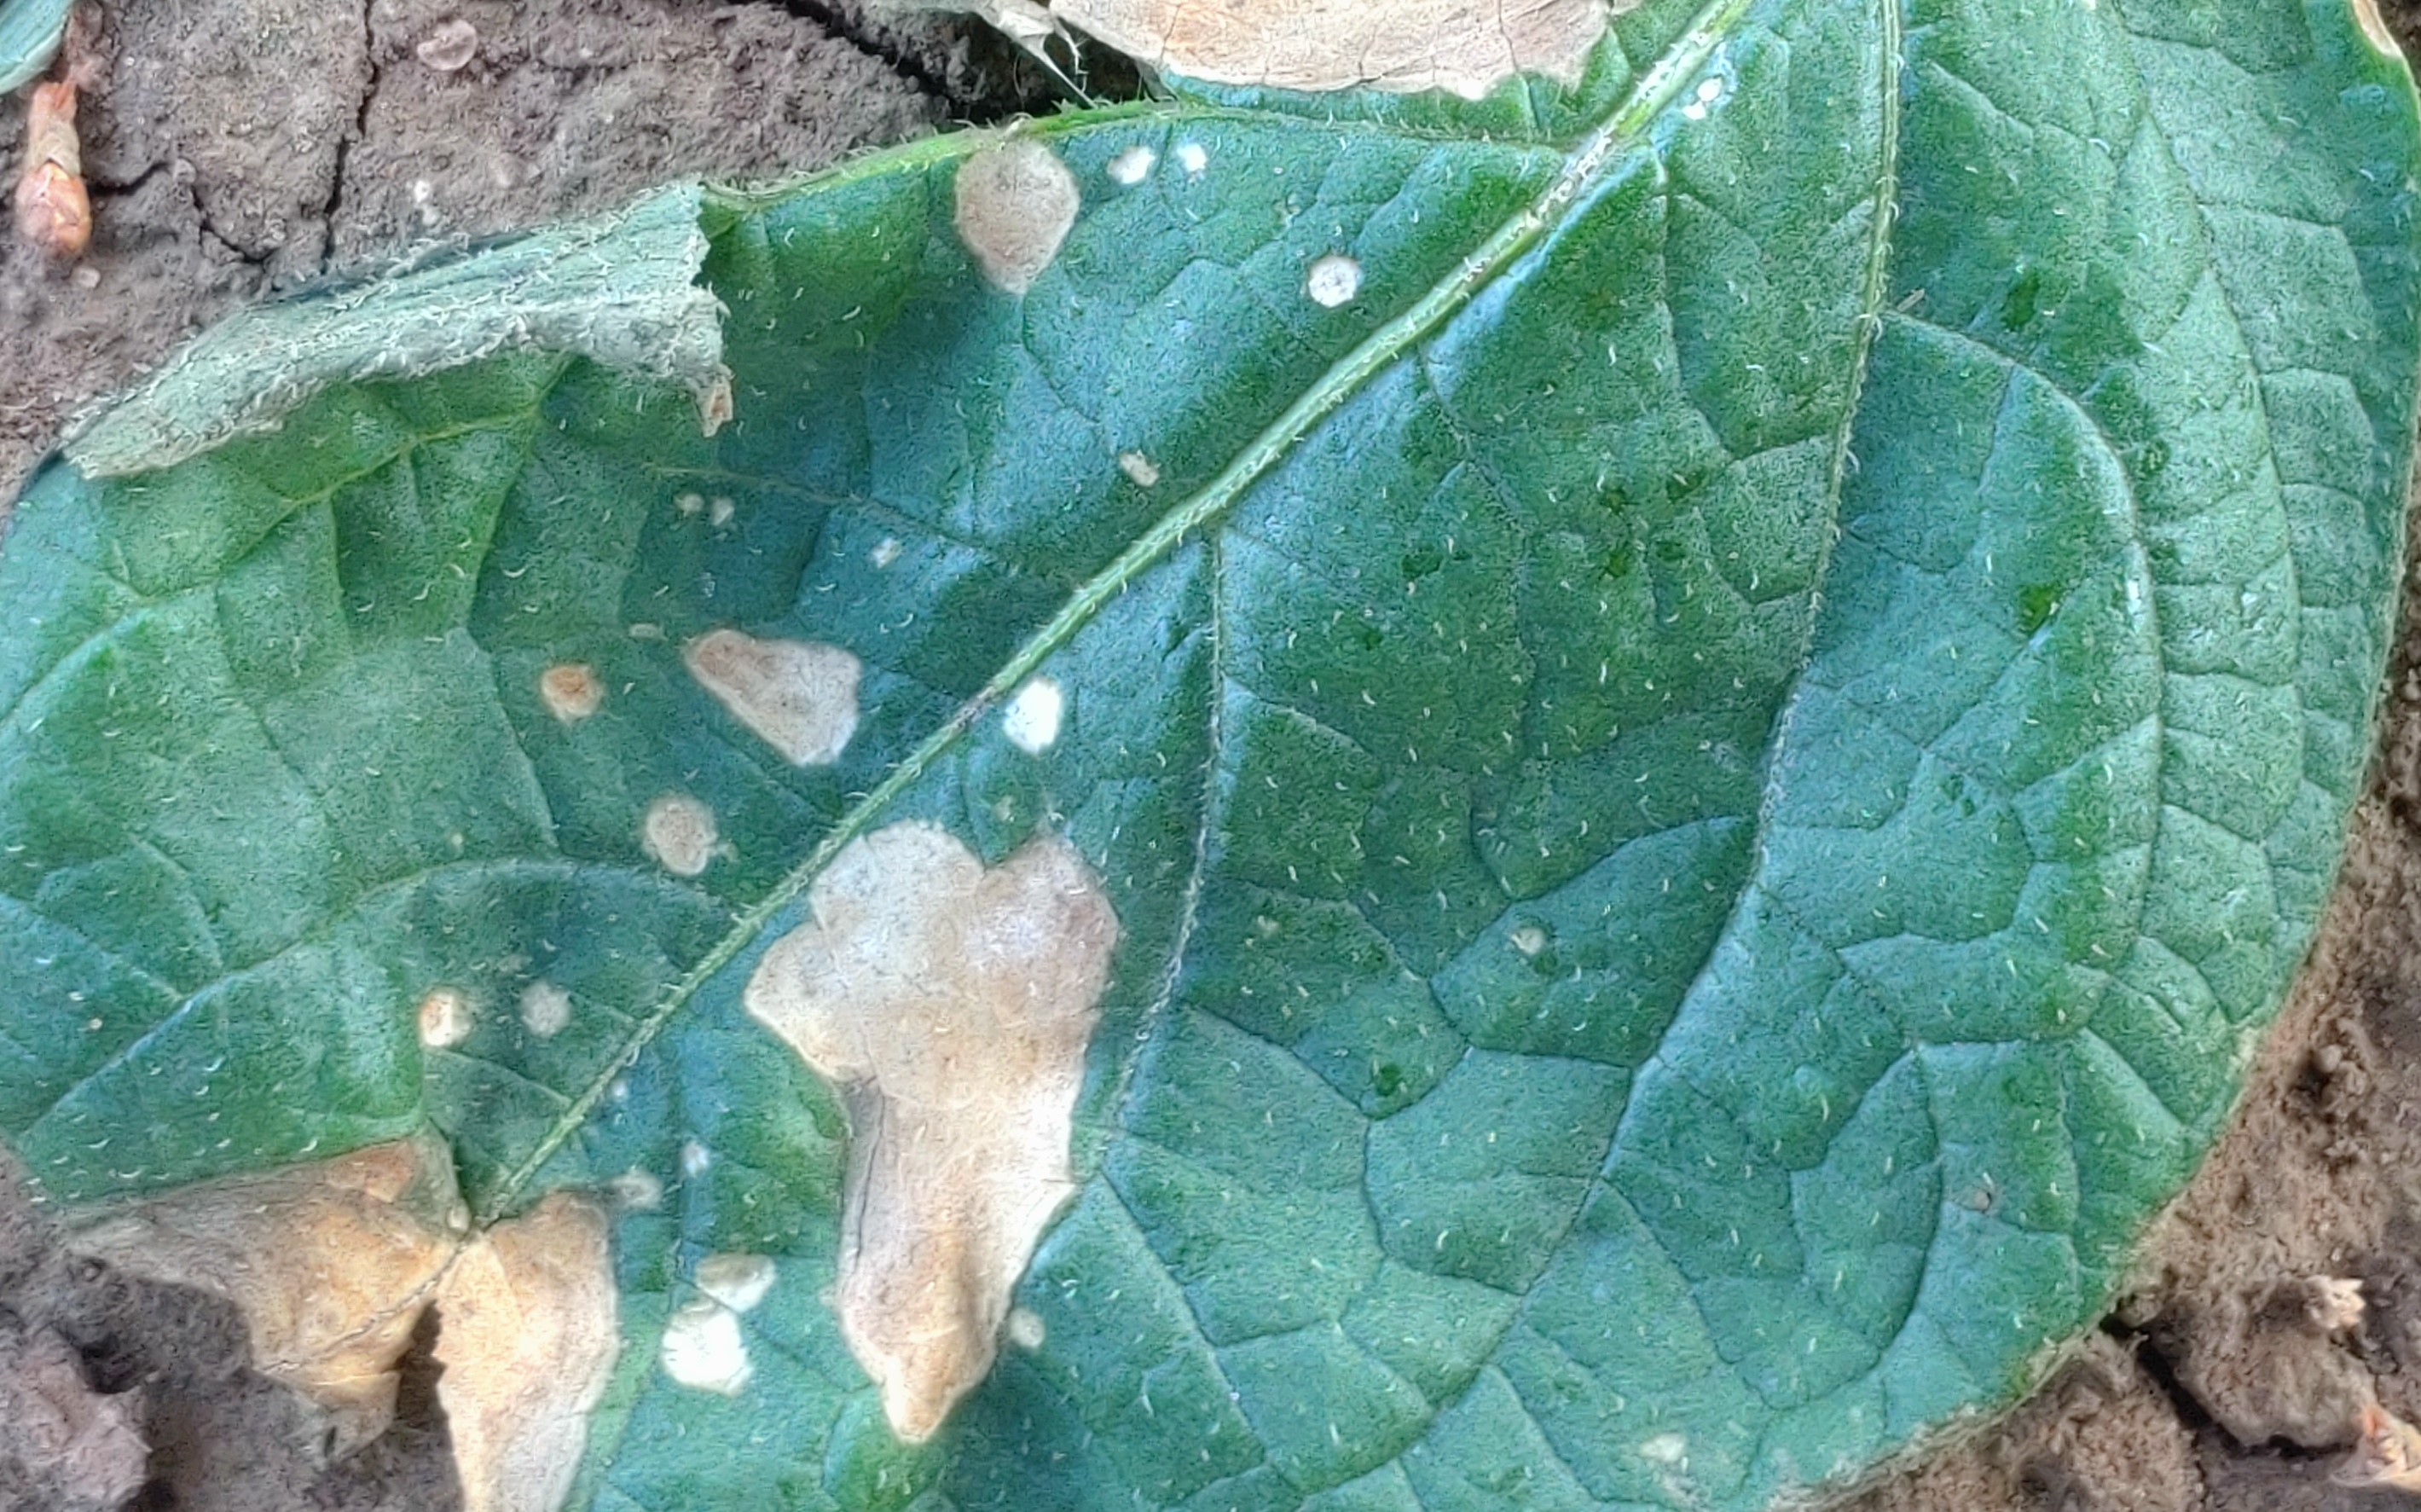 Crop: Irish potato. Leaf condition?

early blight
